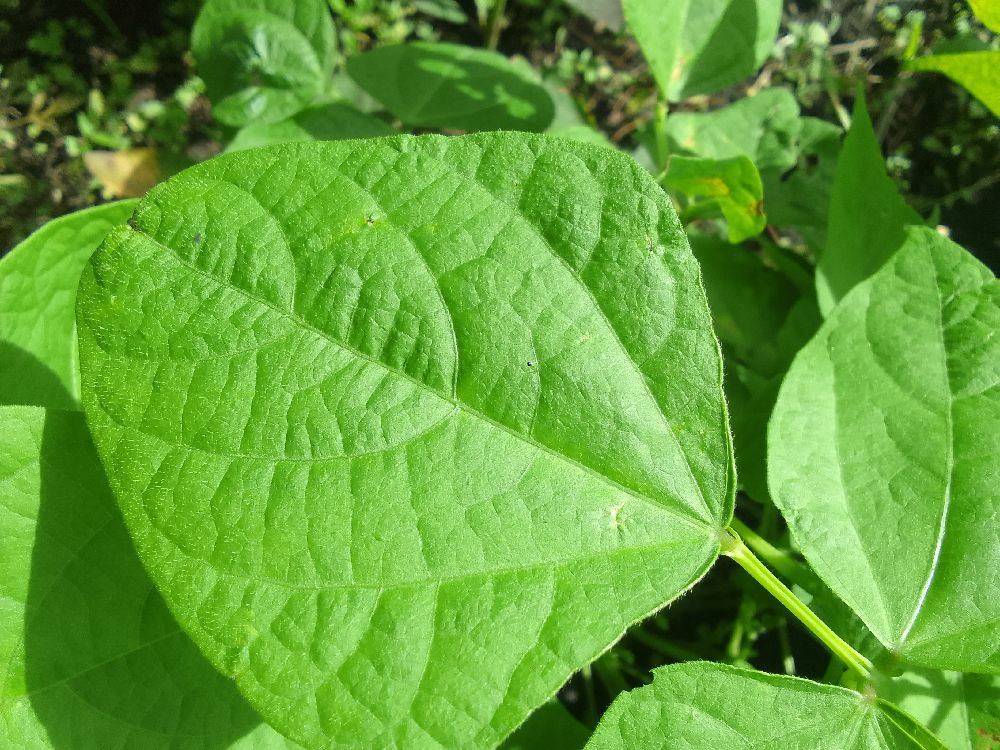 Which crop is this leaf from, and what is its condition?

common bean, healthy
